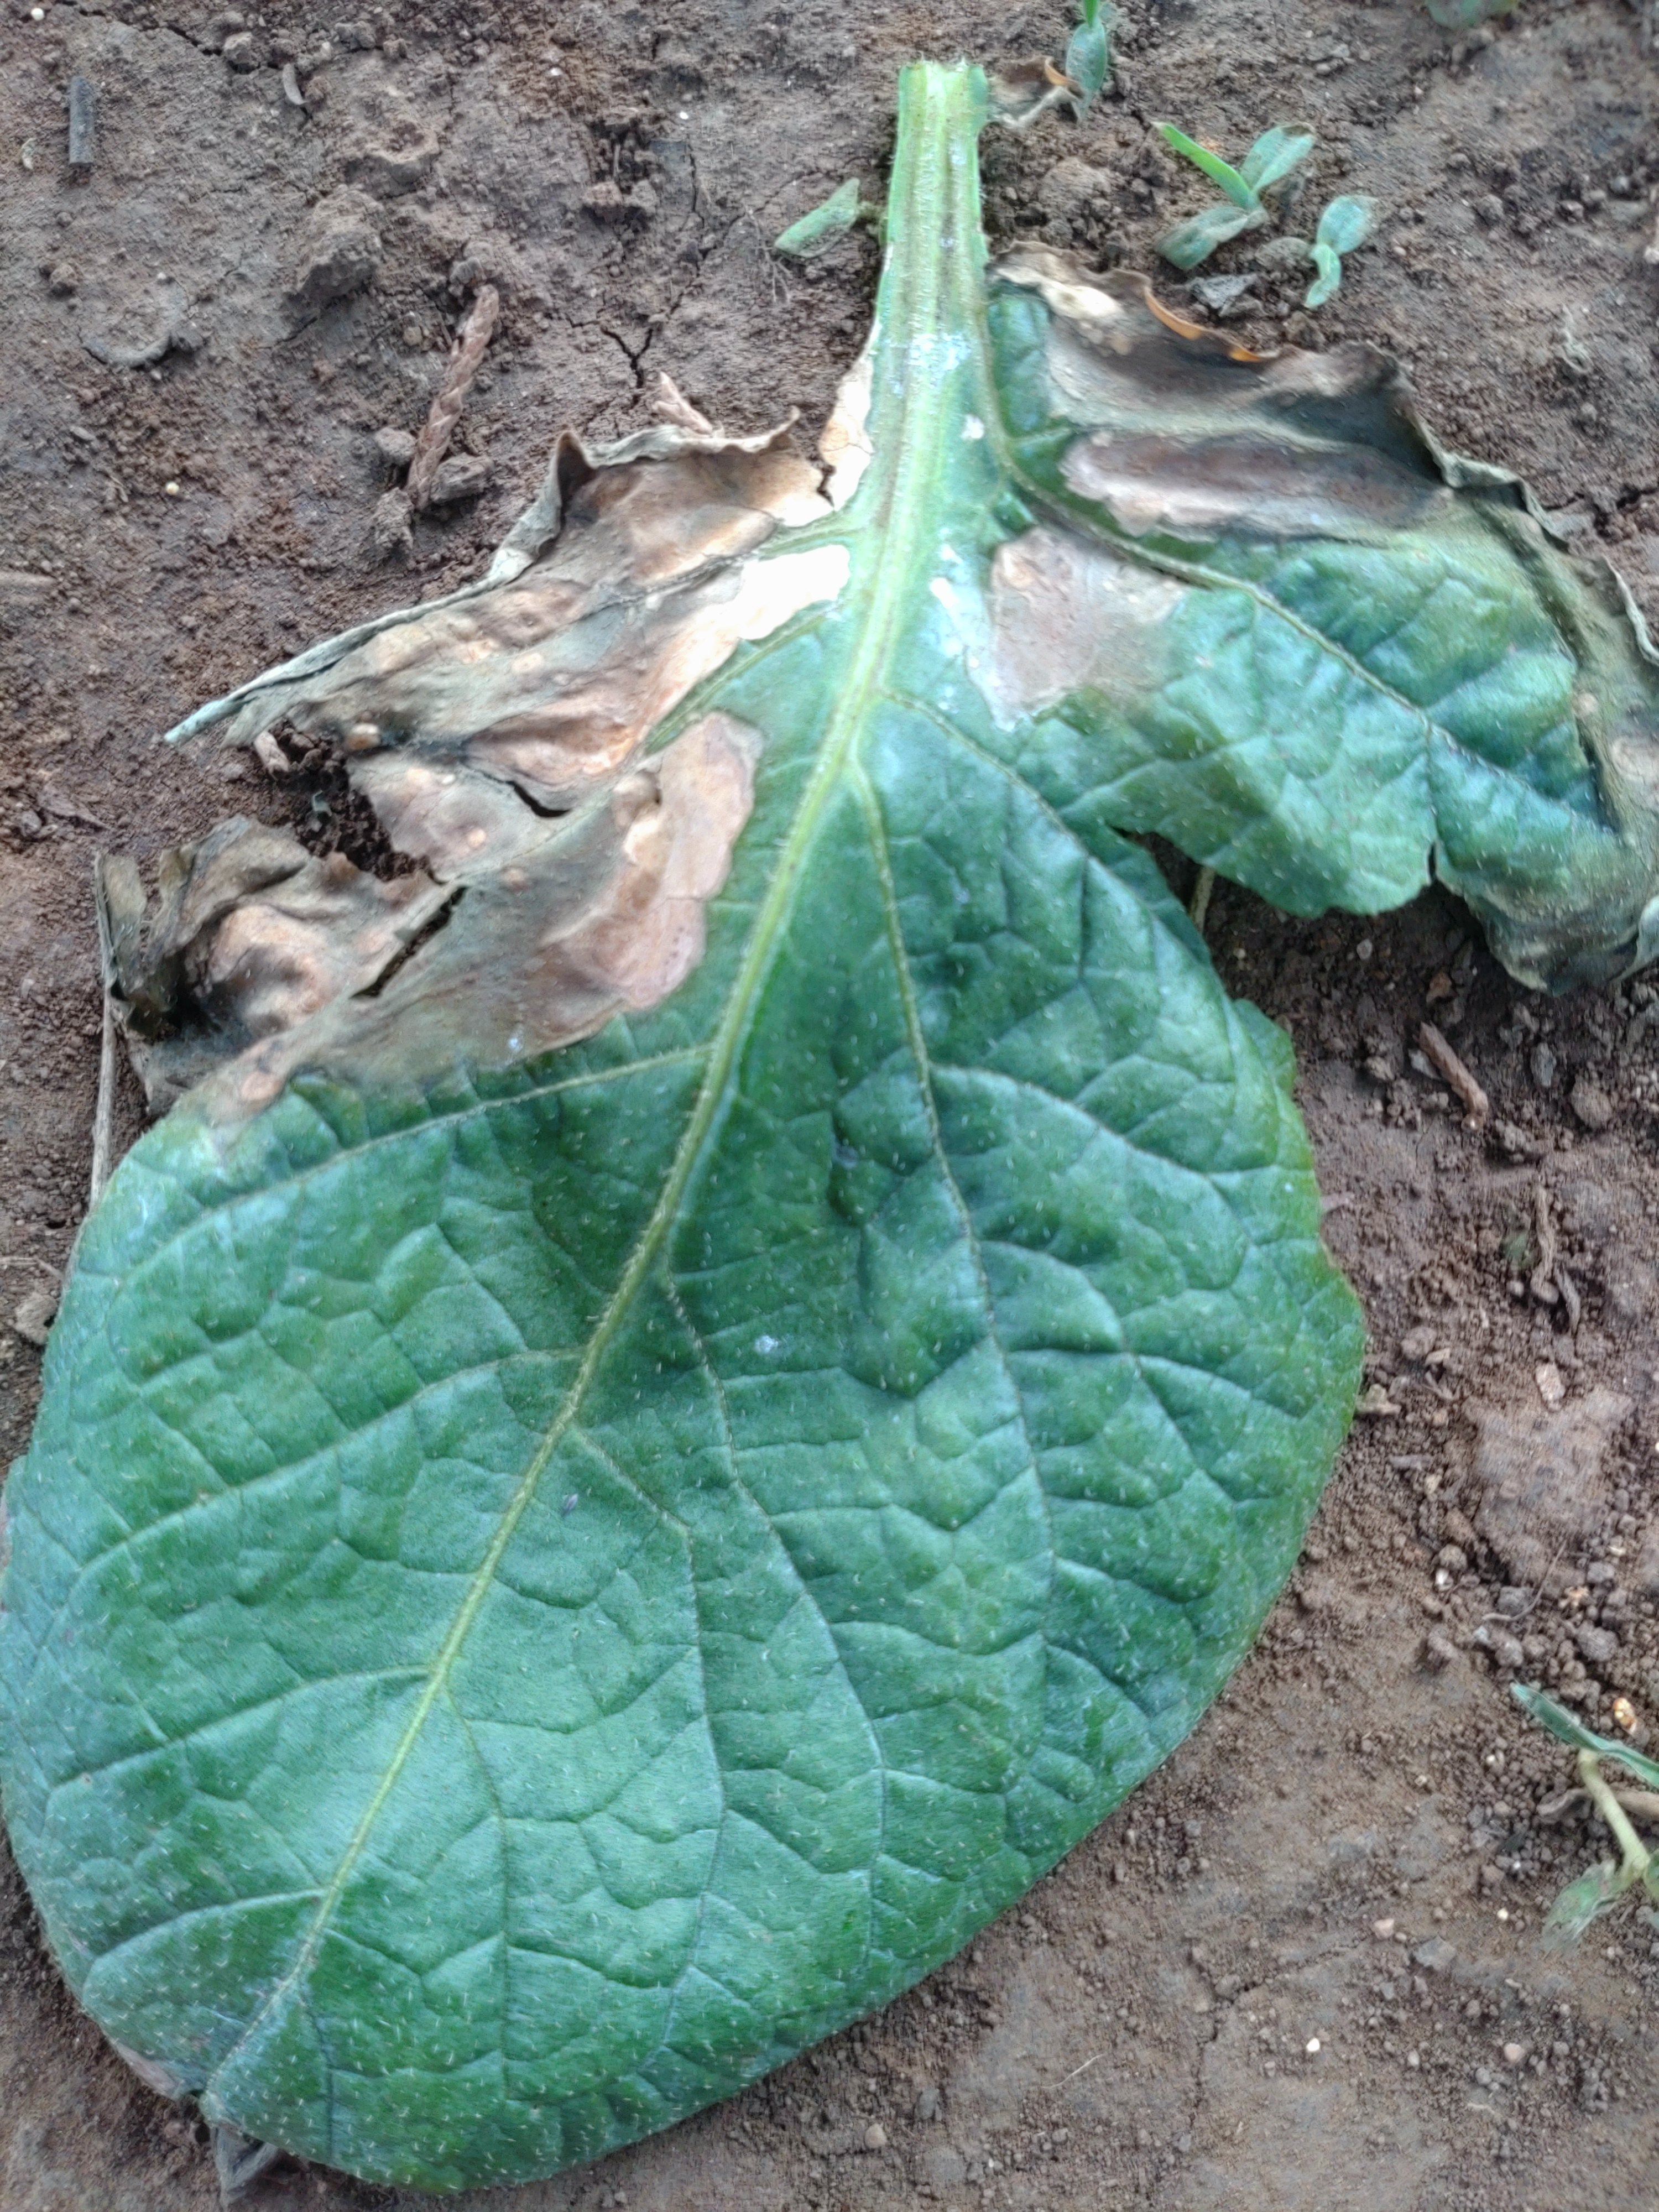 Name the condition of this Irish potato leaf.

early blight
